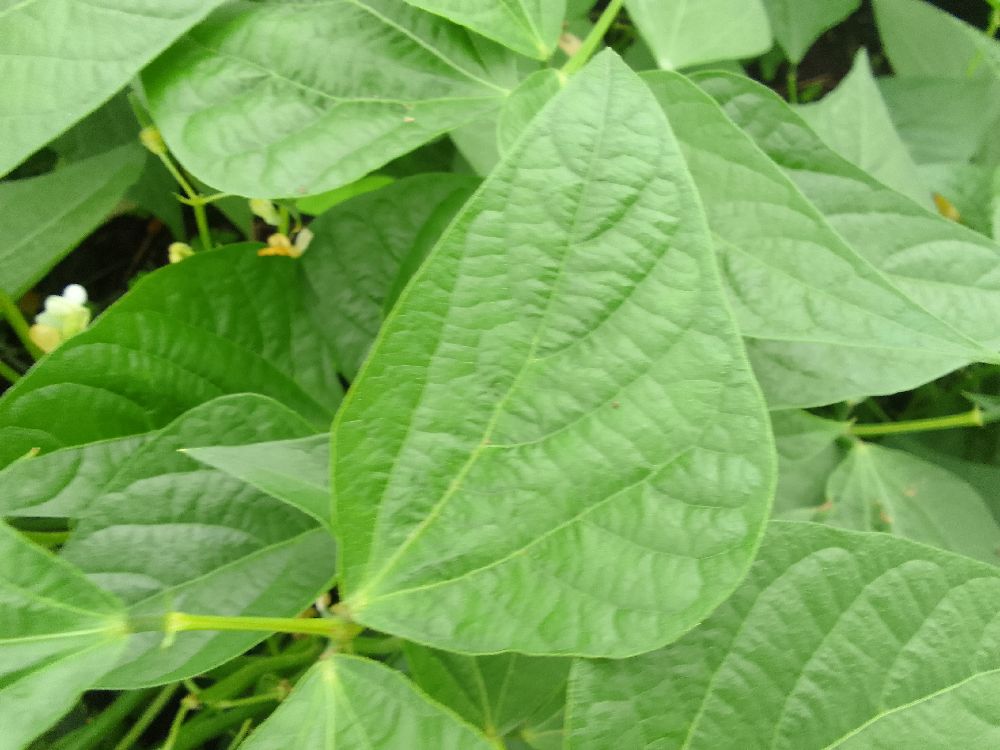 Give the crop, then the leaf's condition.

common bean, healthy
